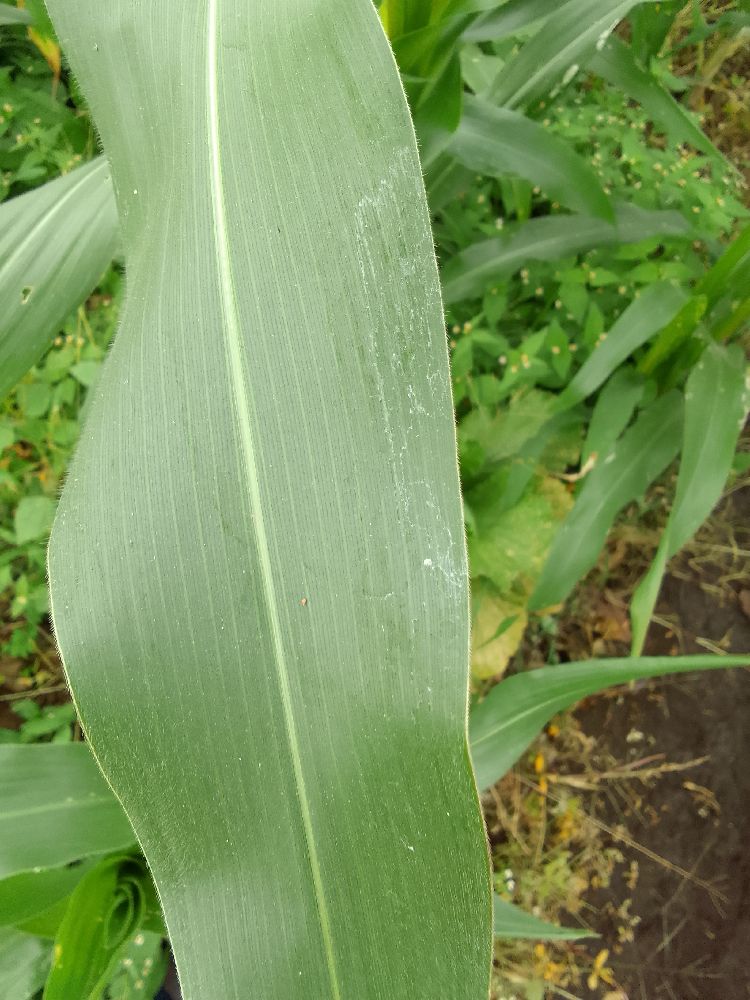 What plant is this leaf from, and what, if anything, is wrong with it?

maize, healthy
